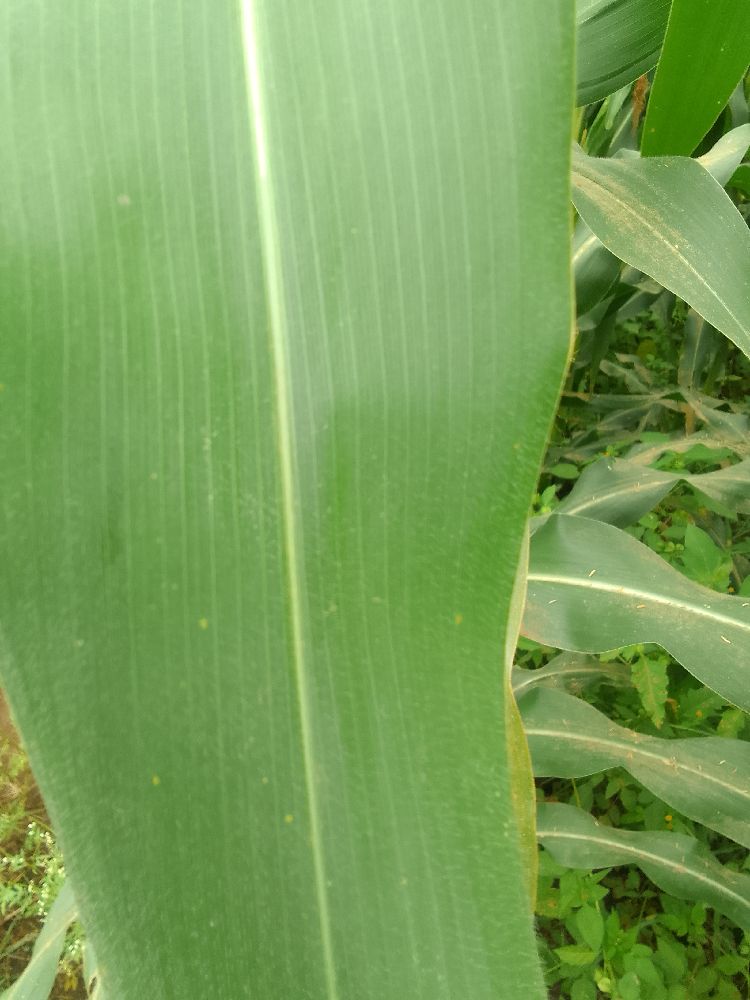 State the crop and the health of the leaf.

maize, healthy
